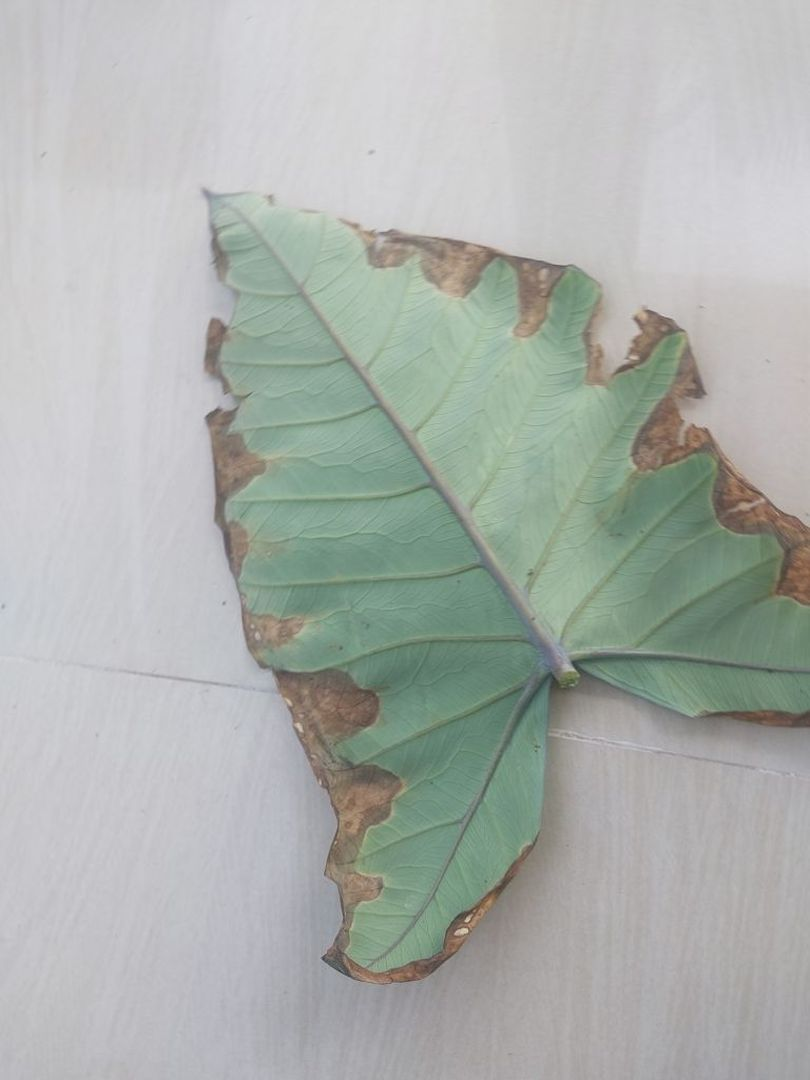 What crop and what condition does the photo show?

taro, leaf blight
